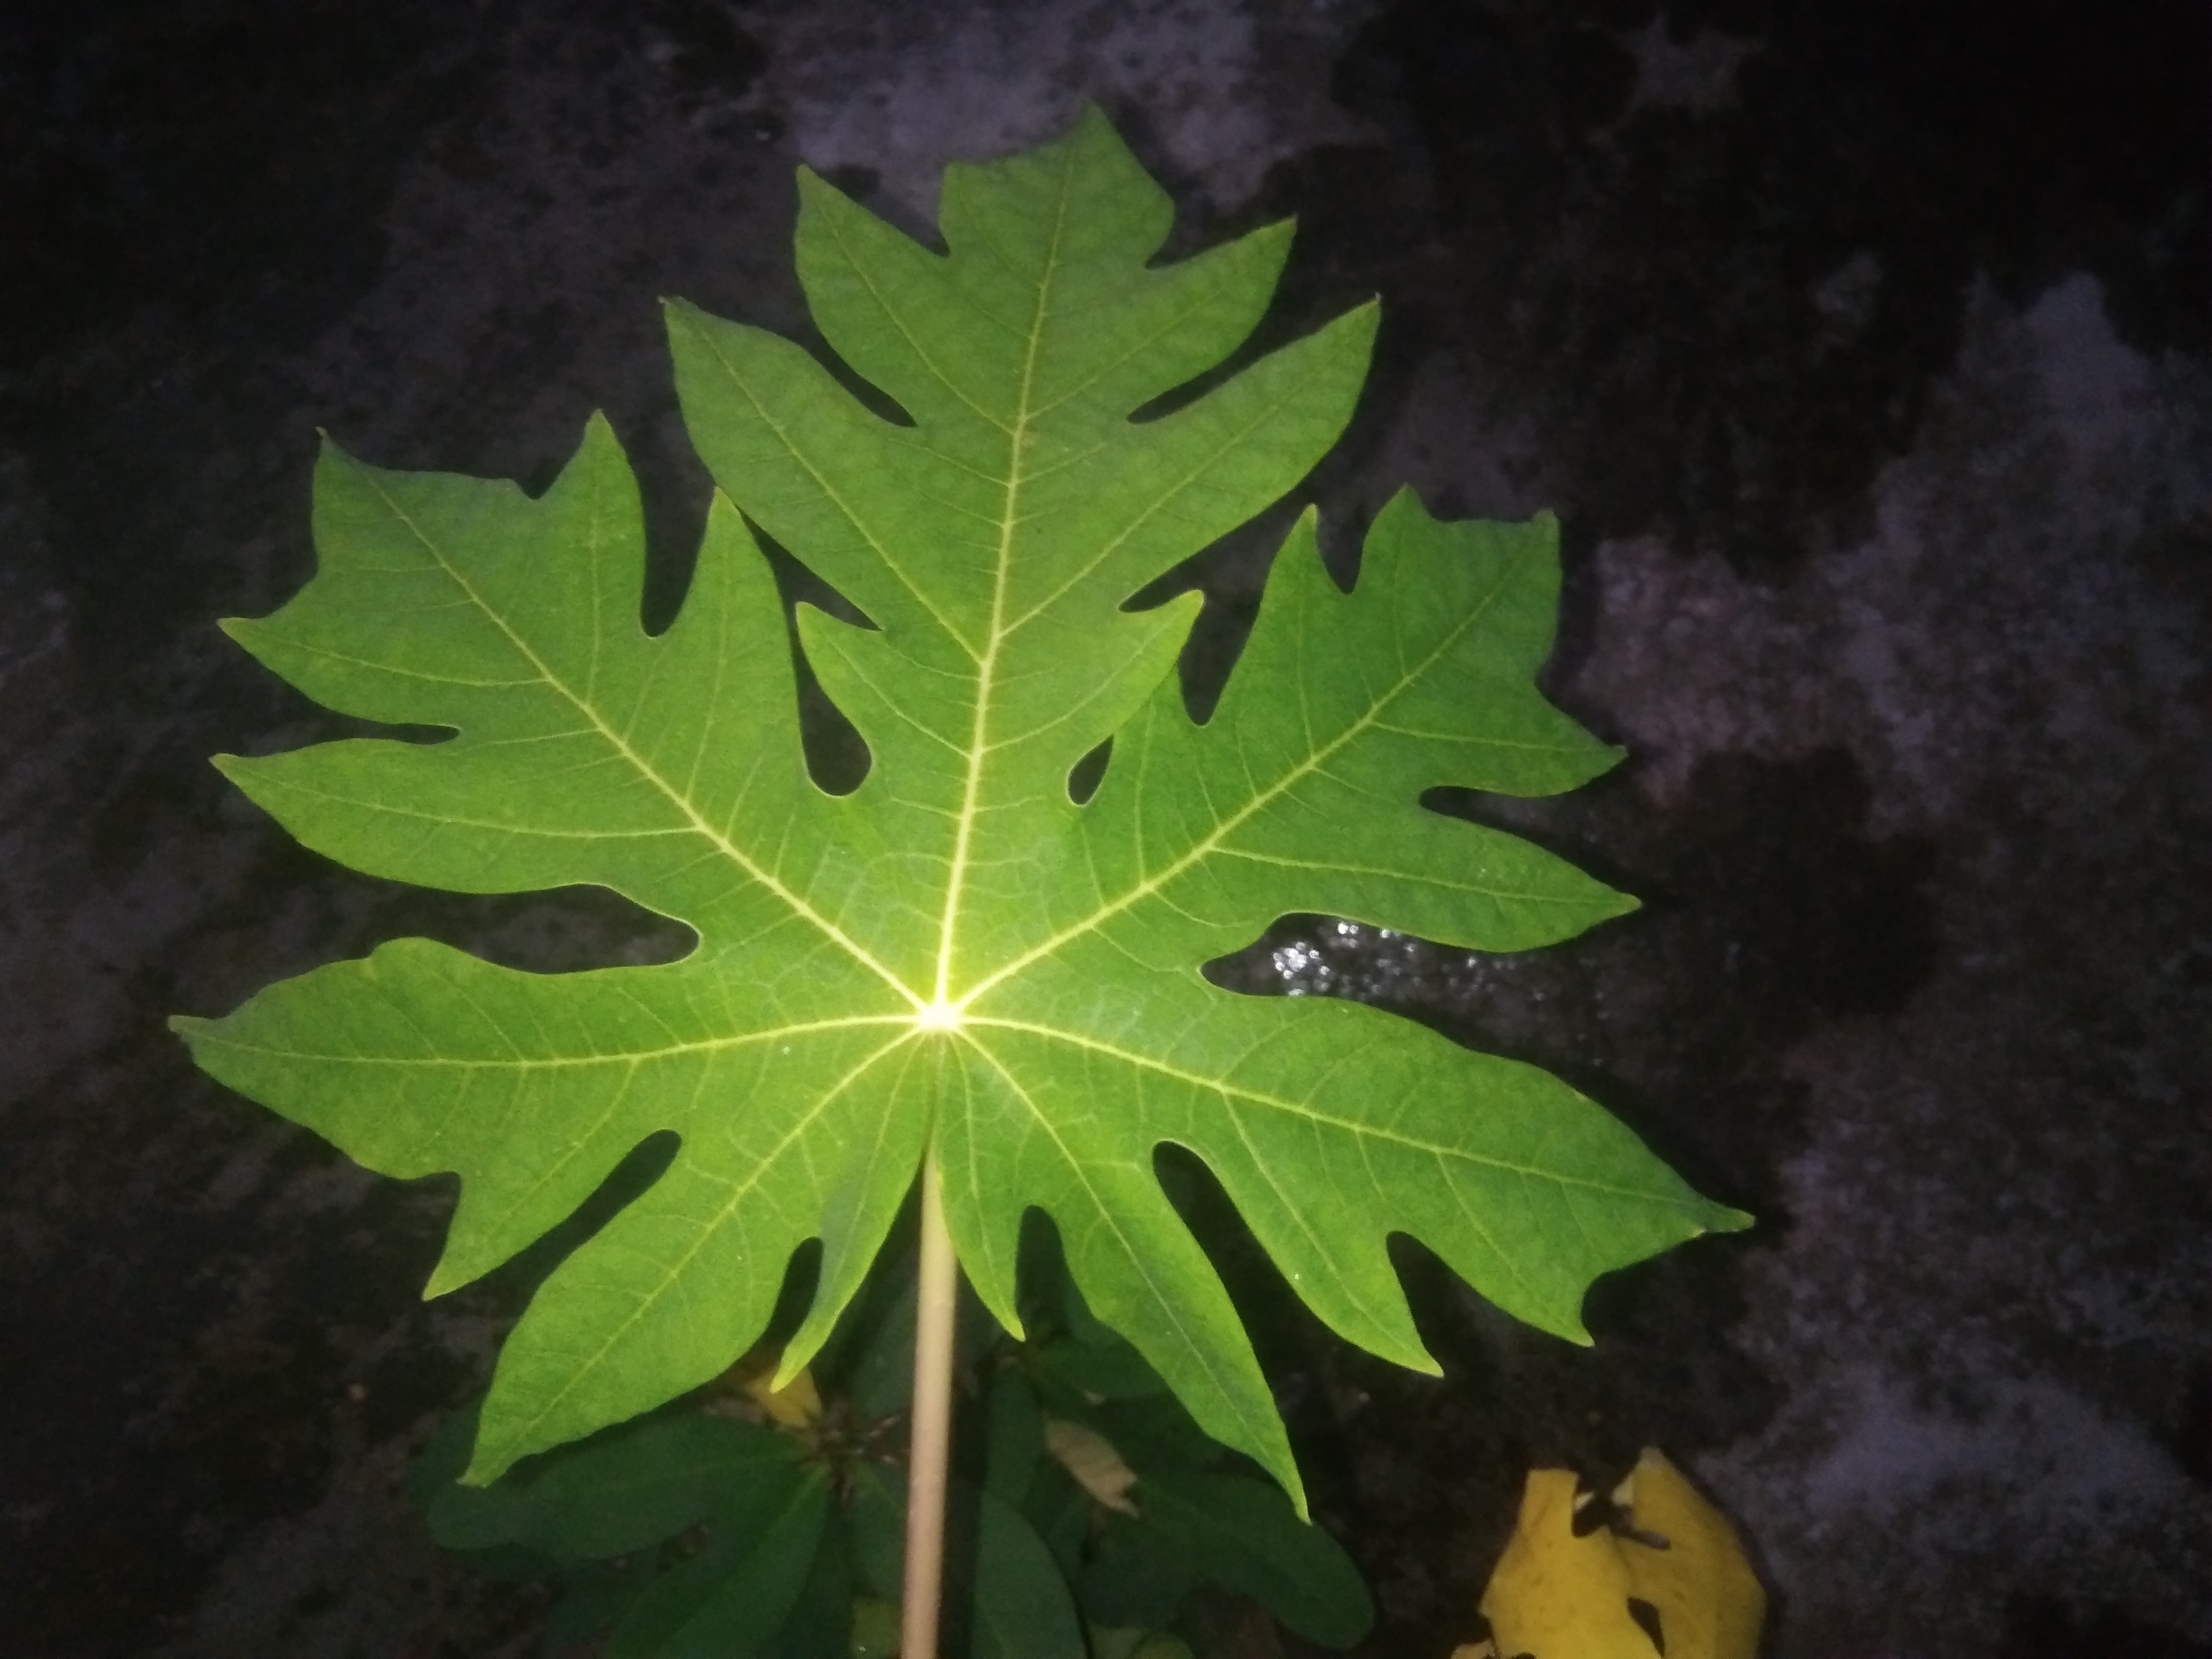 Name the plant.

papaya
